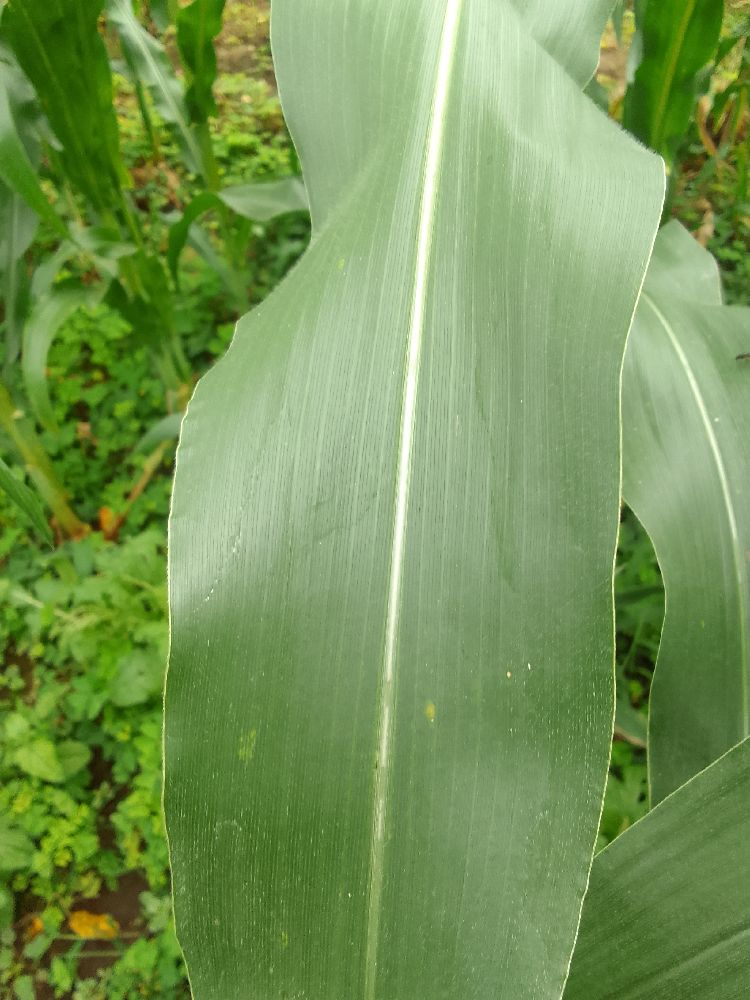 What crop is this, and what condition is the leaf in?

maize, healthy
